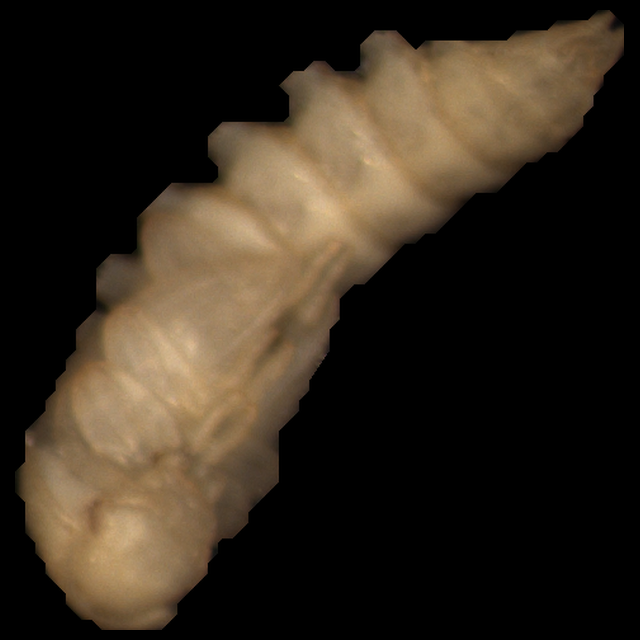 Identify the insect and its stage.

mealworm pupa
